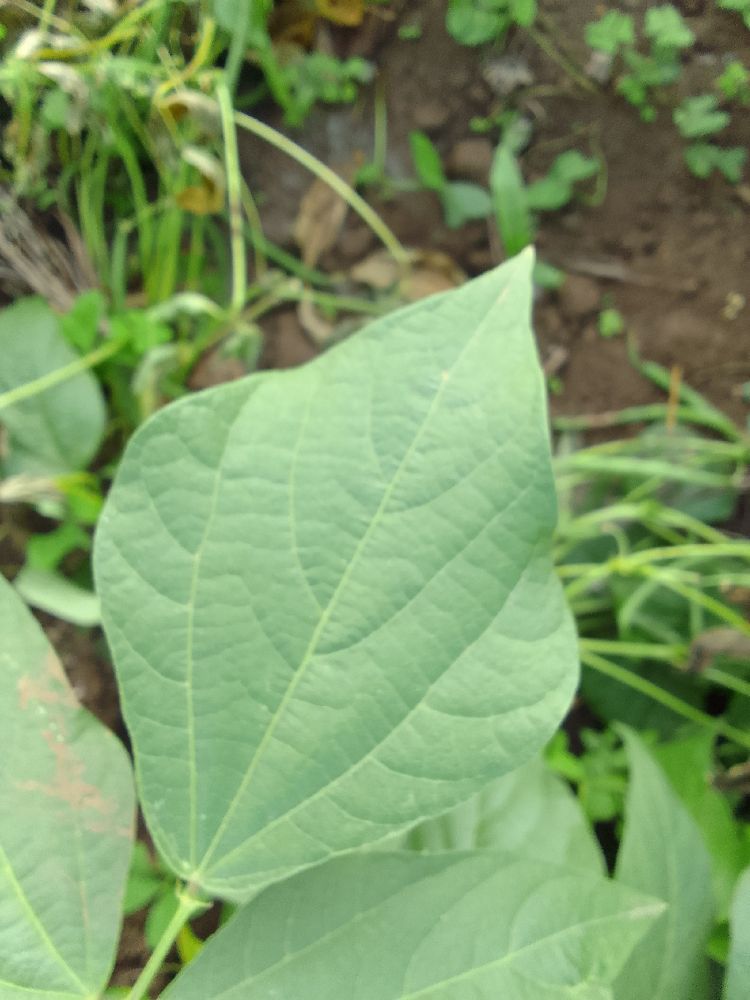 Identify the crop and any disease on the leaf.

common bean, healthy
